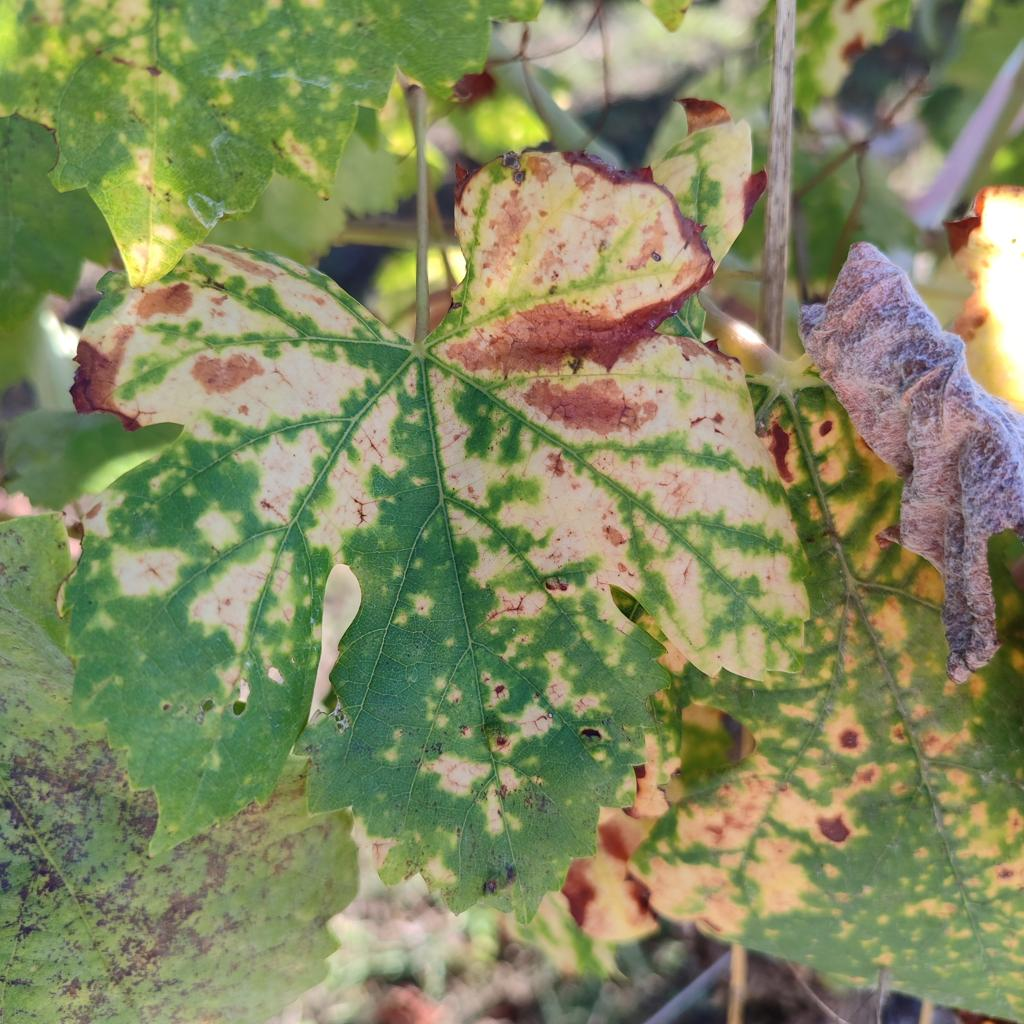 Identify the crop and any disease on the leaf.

grapevine, esca complex
